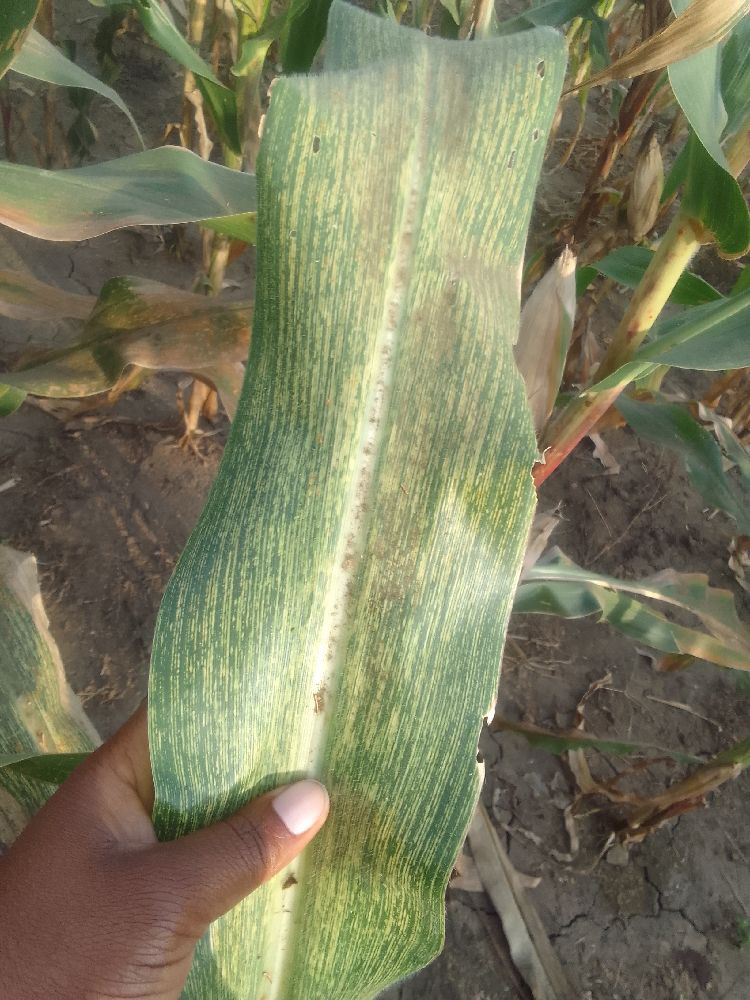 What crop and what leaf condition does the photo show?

maize, maize streak virus
